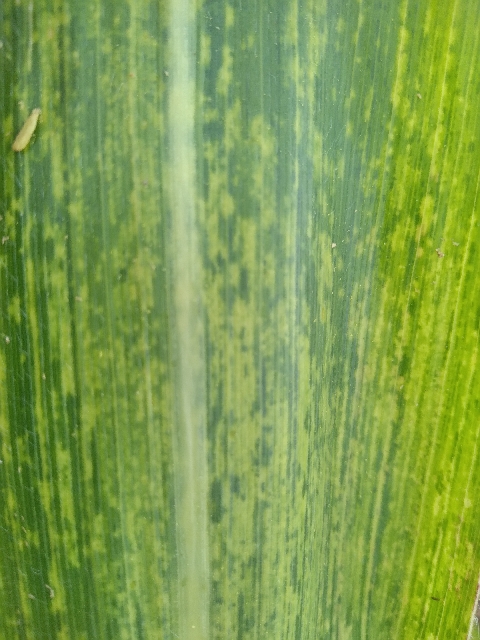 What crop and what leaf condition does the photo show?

maize, maize lethal necrosis
